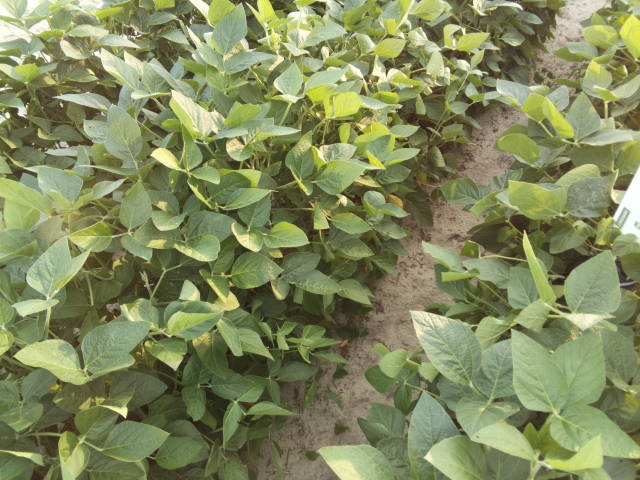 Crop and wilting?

soybean, leaves with no wilting
